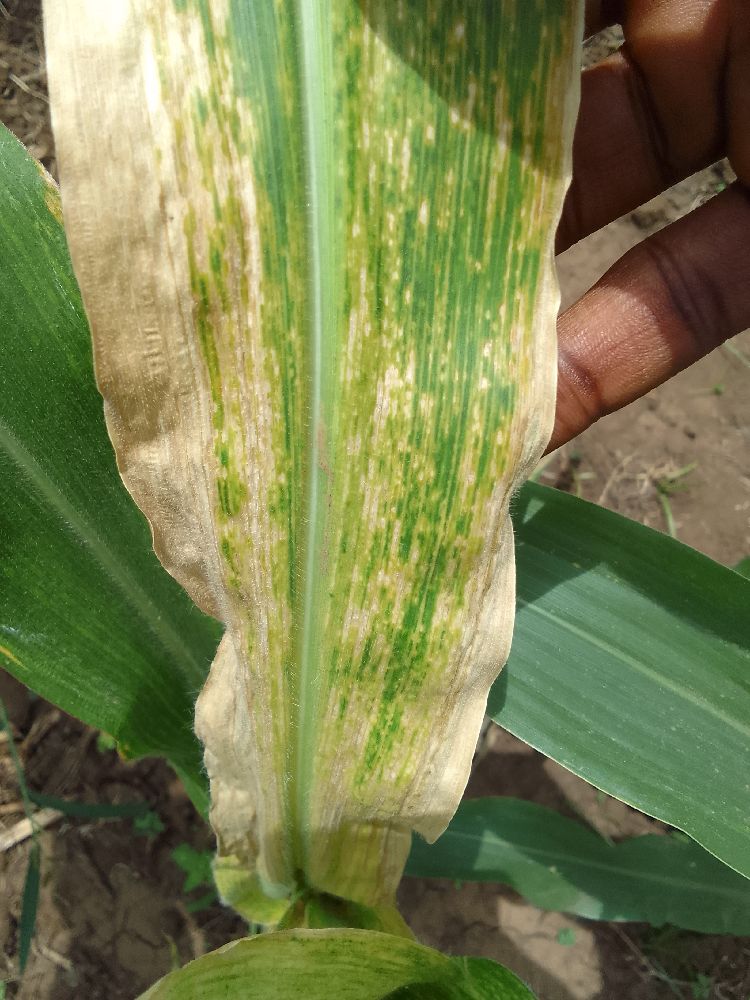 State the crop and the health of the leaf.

maize, maize lethal necrosis
